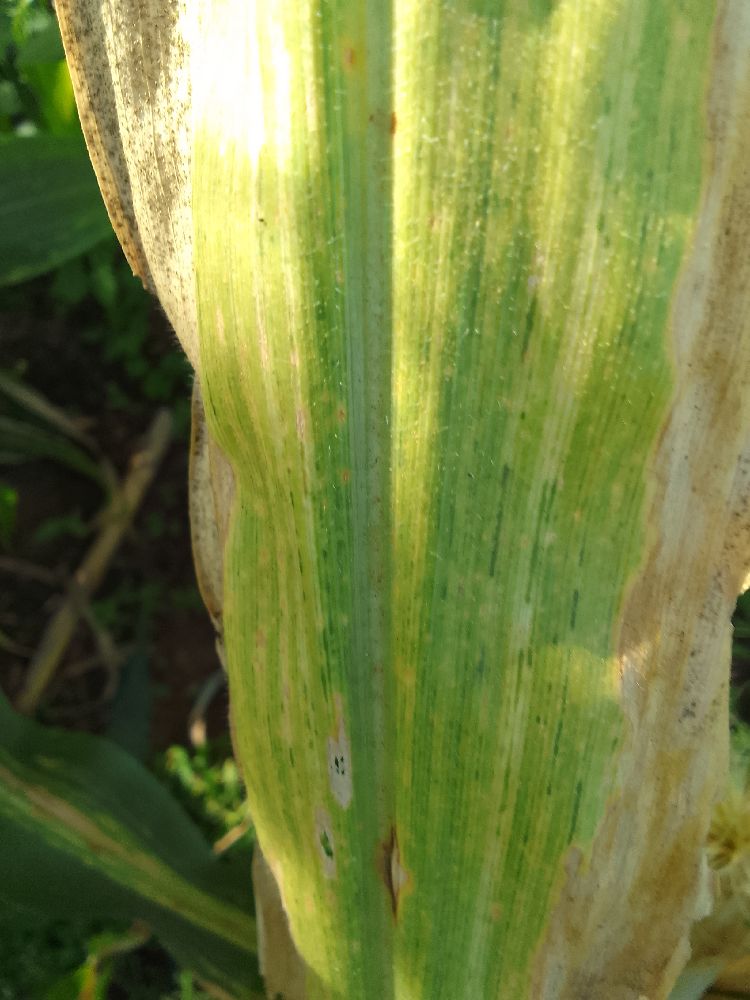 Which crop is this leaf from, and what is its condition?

maize, maize lethal necrosis
